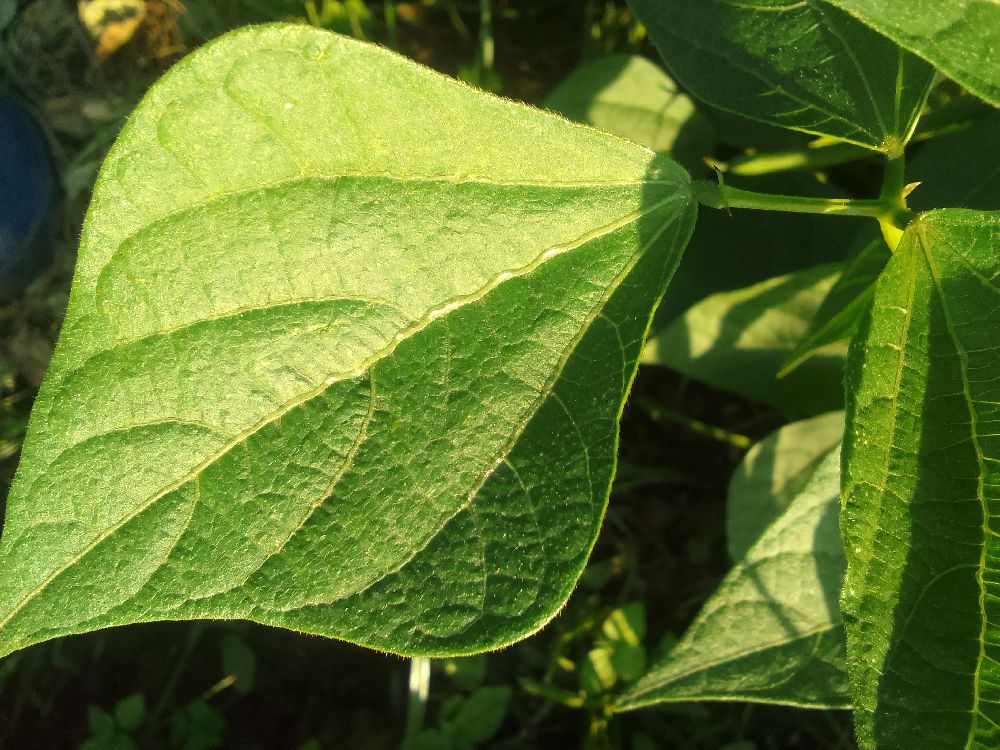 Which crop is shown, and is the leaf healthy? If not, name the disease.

common bean, healthy
